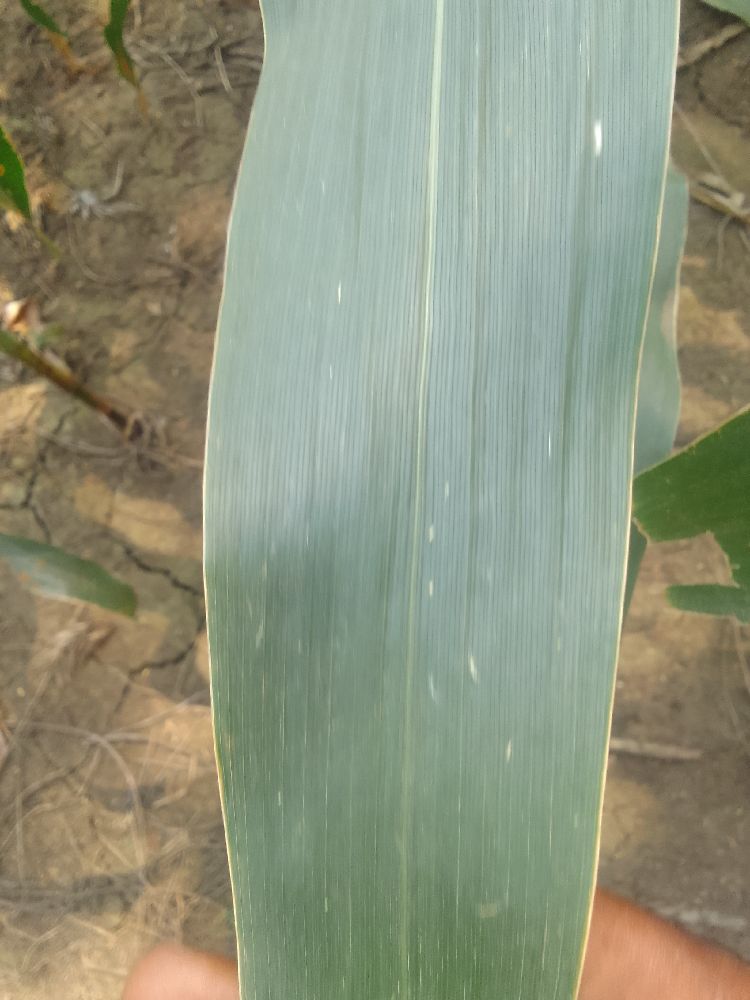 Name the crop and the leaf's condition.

maize, healthy
